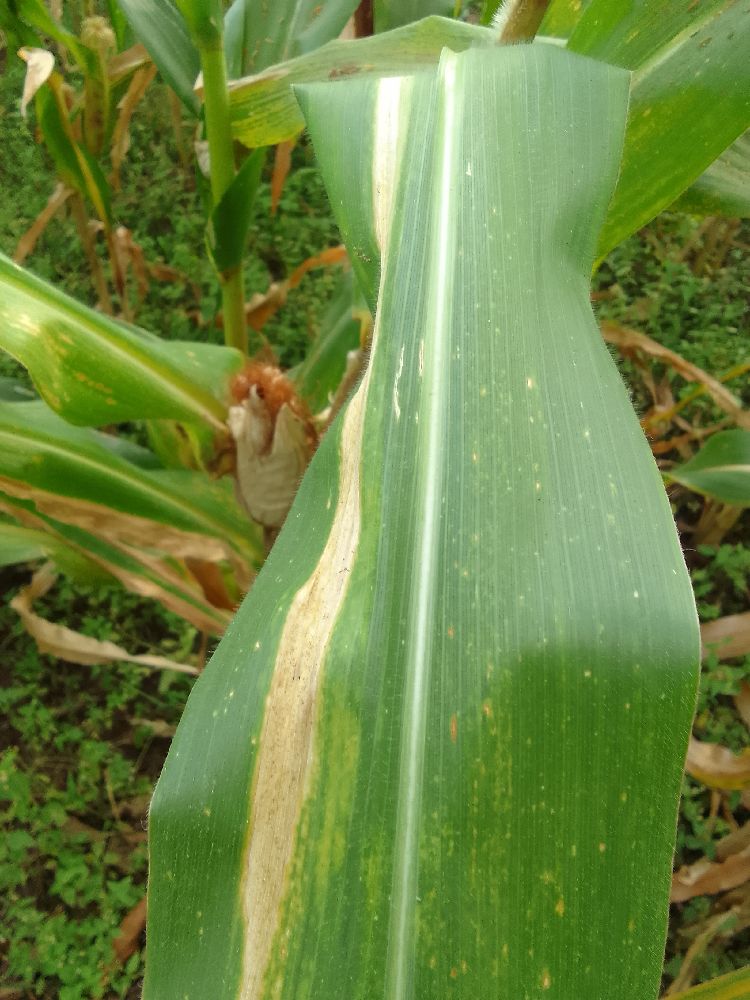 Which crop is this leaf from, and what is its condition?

maize, maize lethal necrosis
